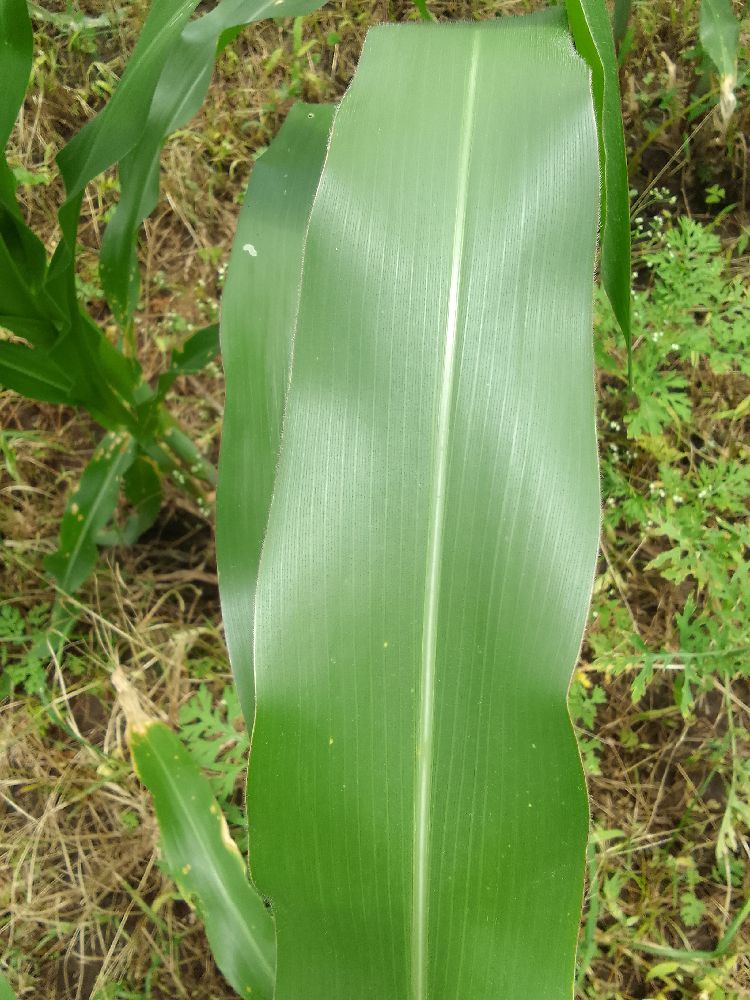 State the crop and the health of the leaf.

maize, healthy
